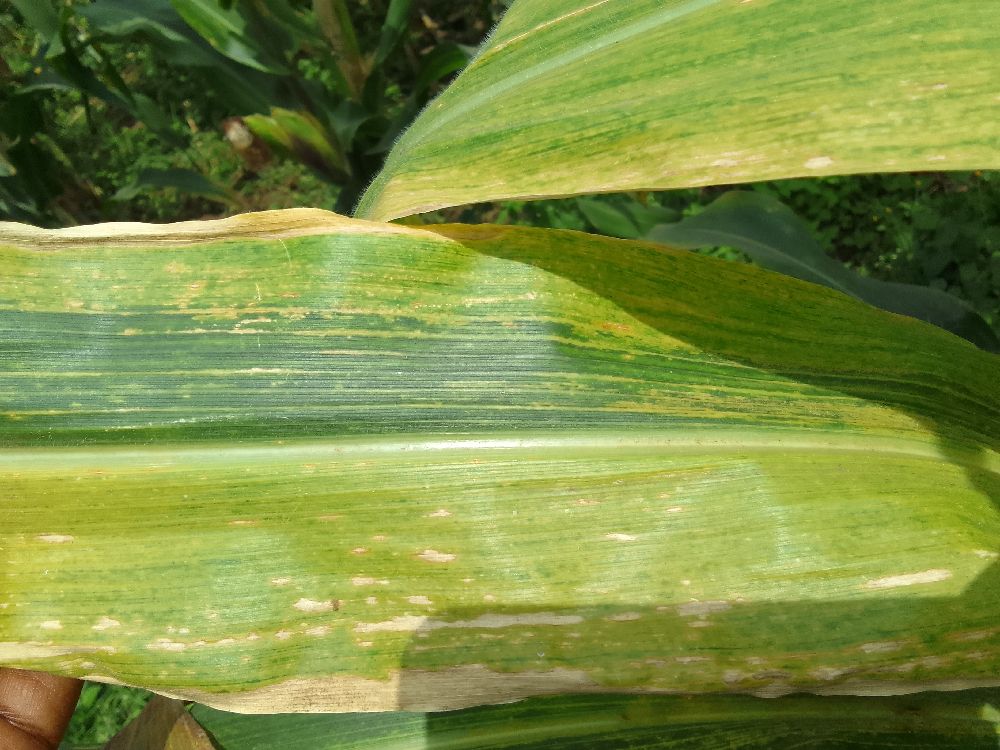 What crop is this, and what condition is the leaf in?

maize, maize lethal necrosis
